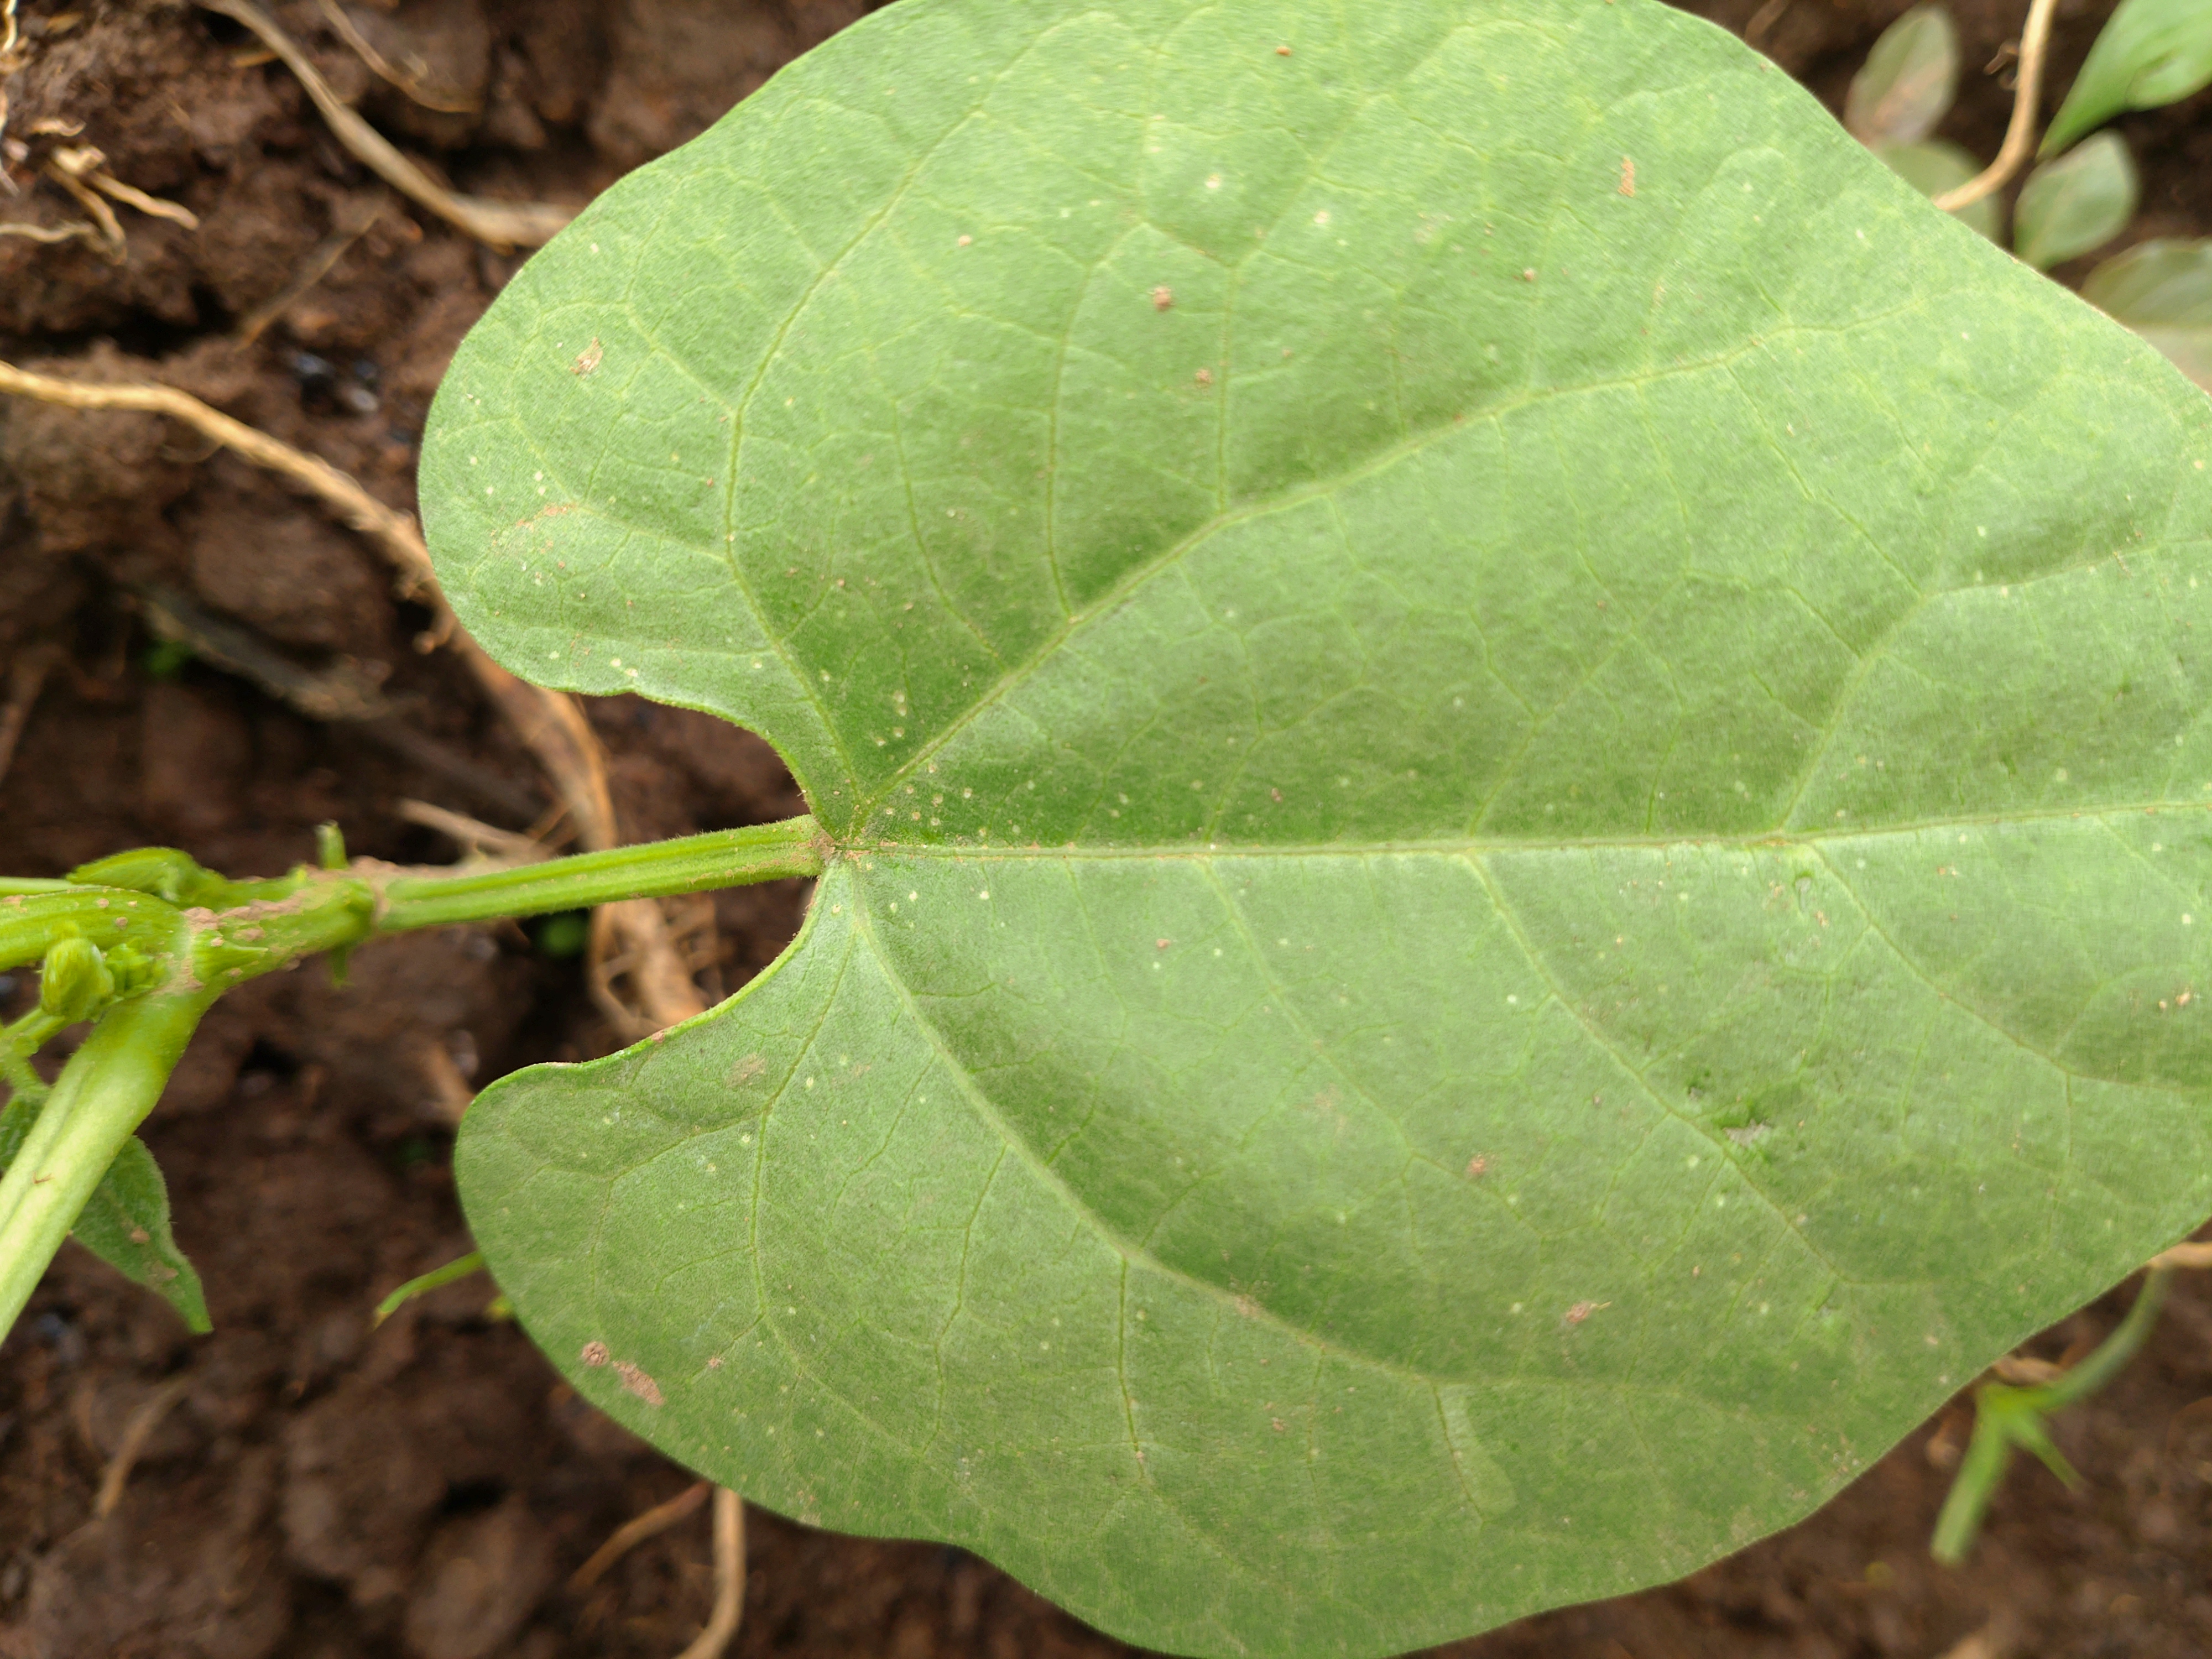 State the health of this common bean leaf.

healthy
